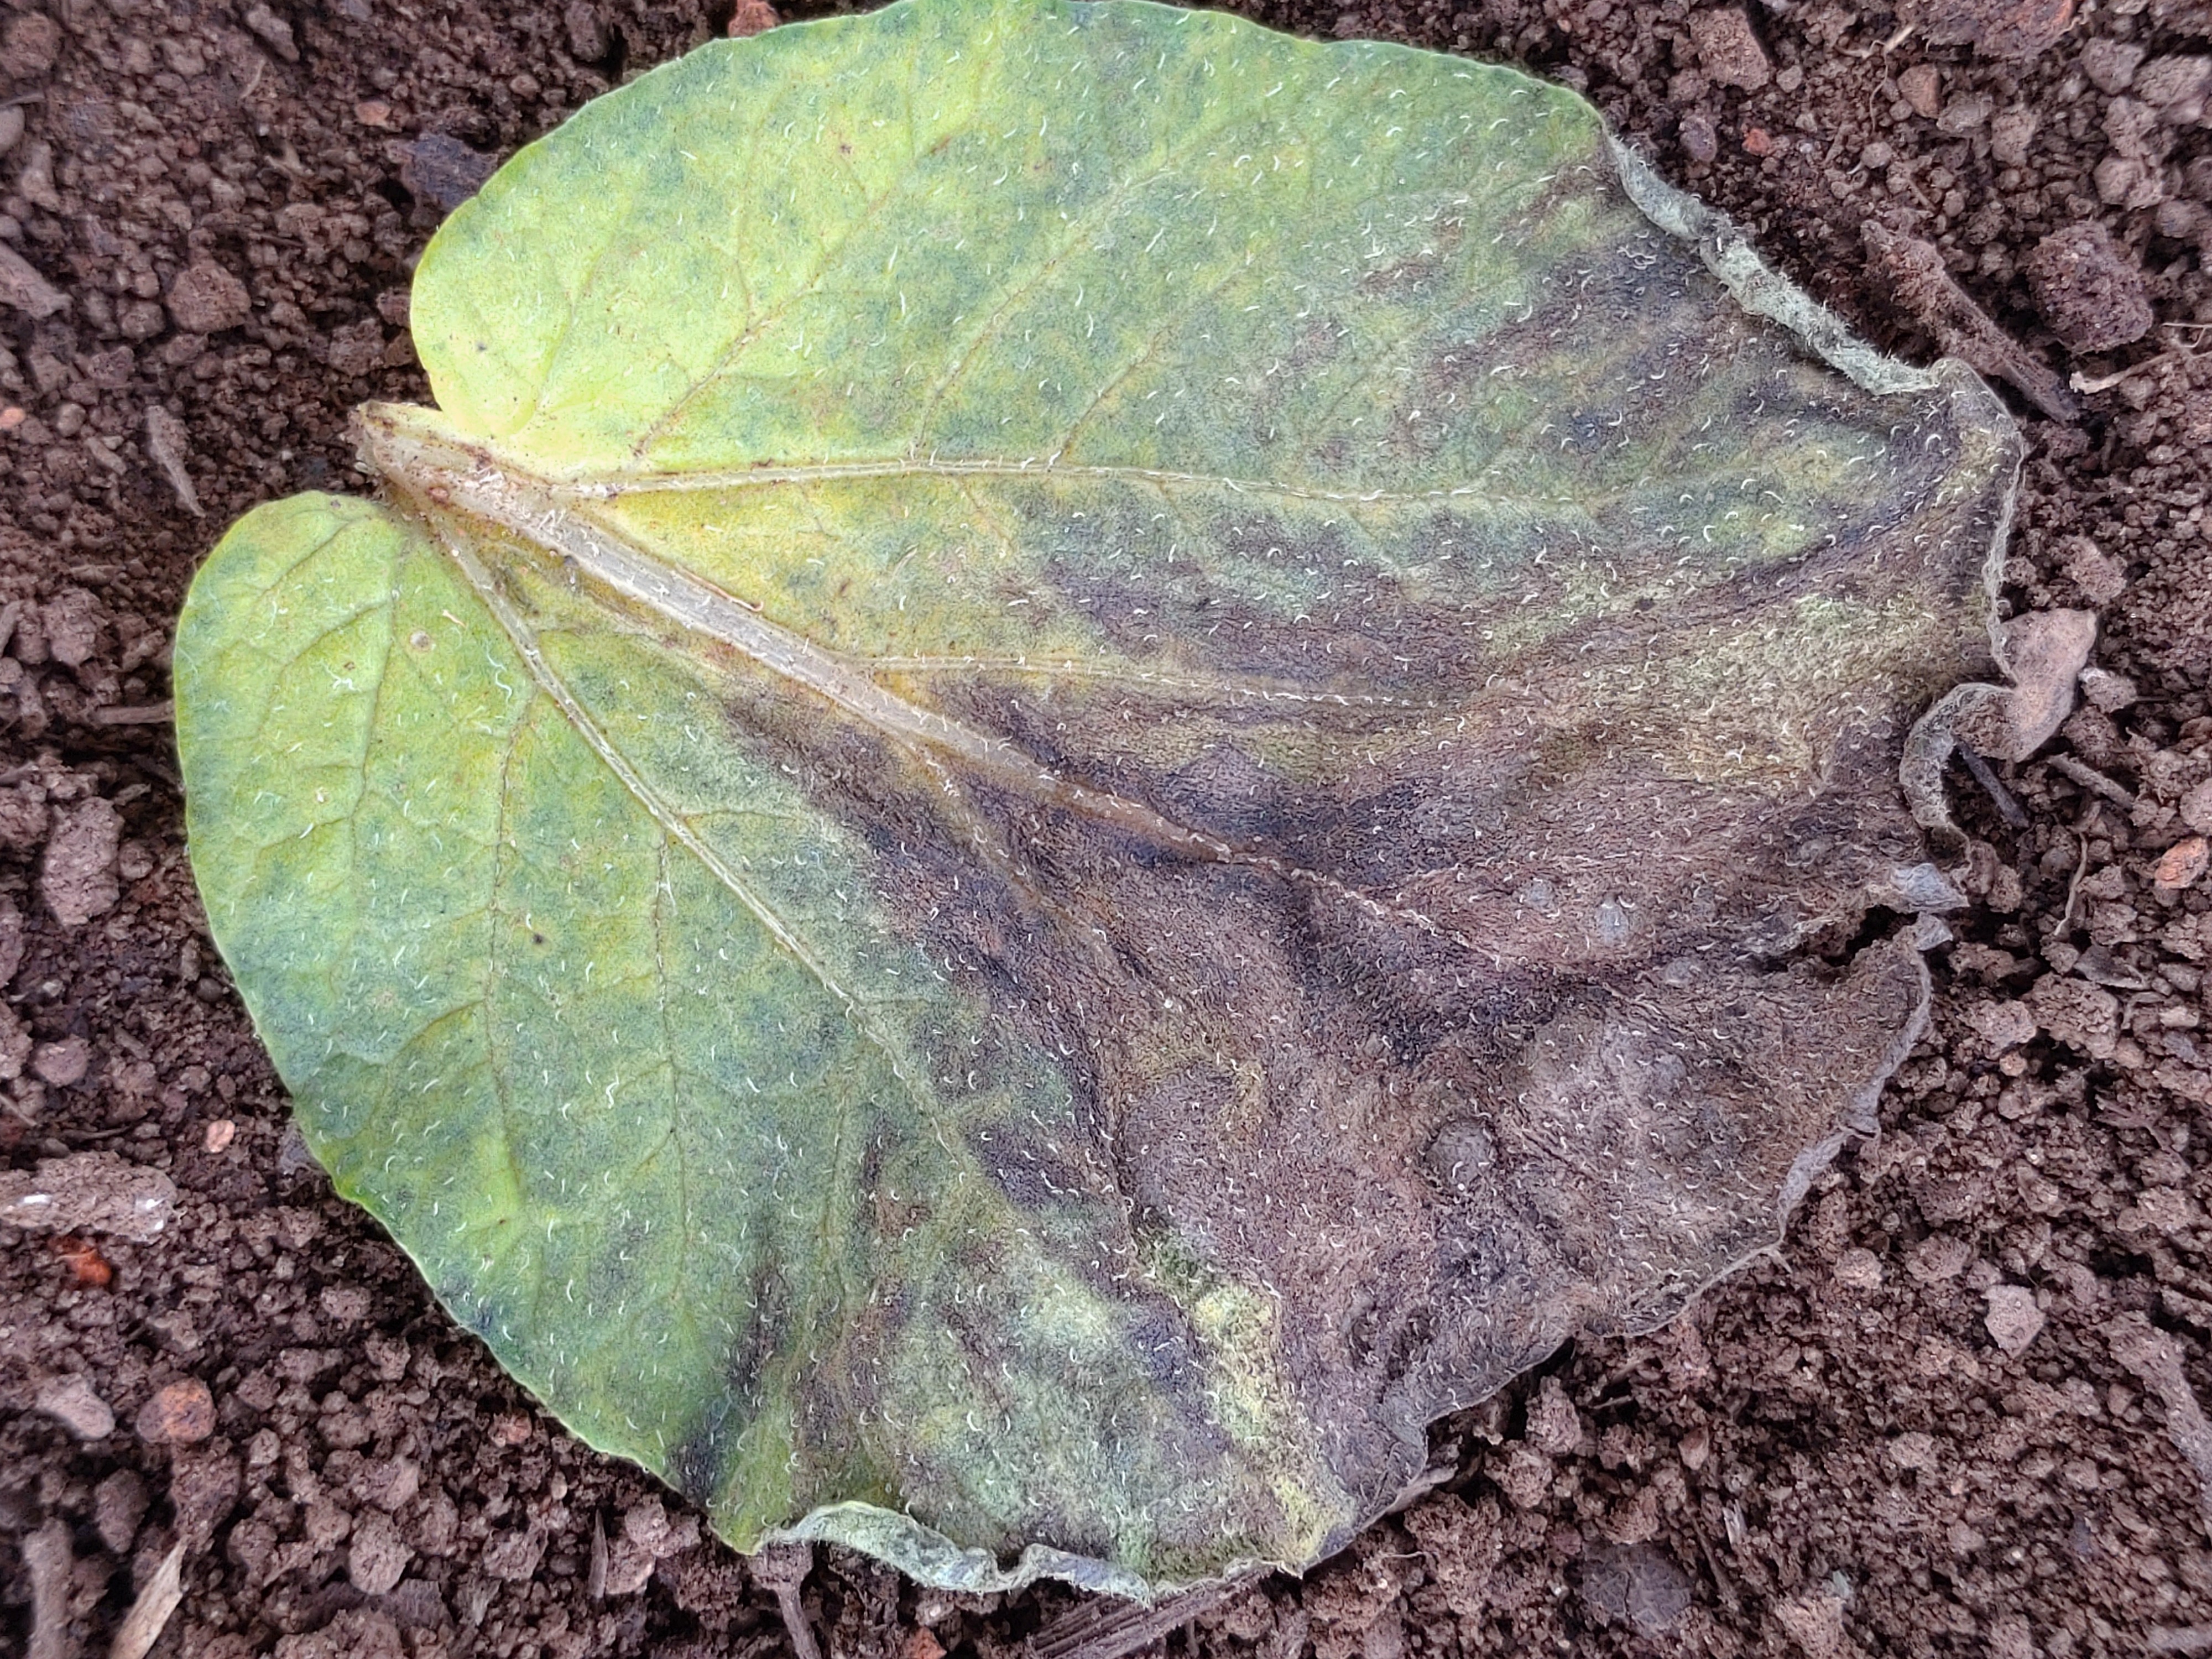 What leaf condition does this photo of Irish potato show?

late blight
